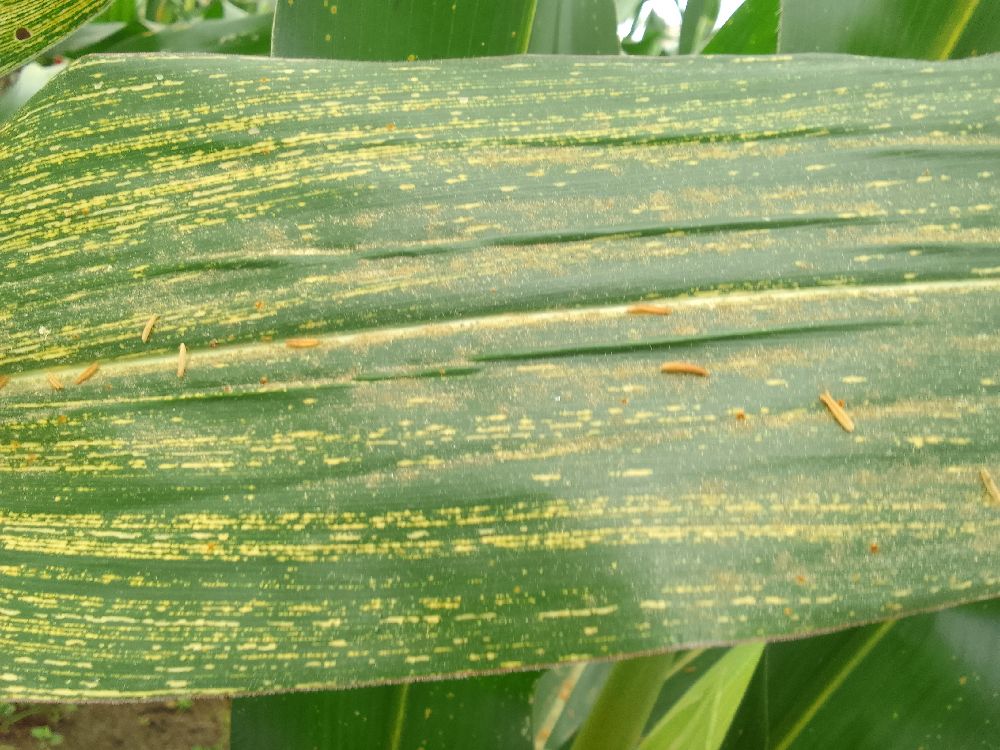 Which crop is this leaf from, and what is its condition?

maize, maize streak virus
